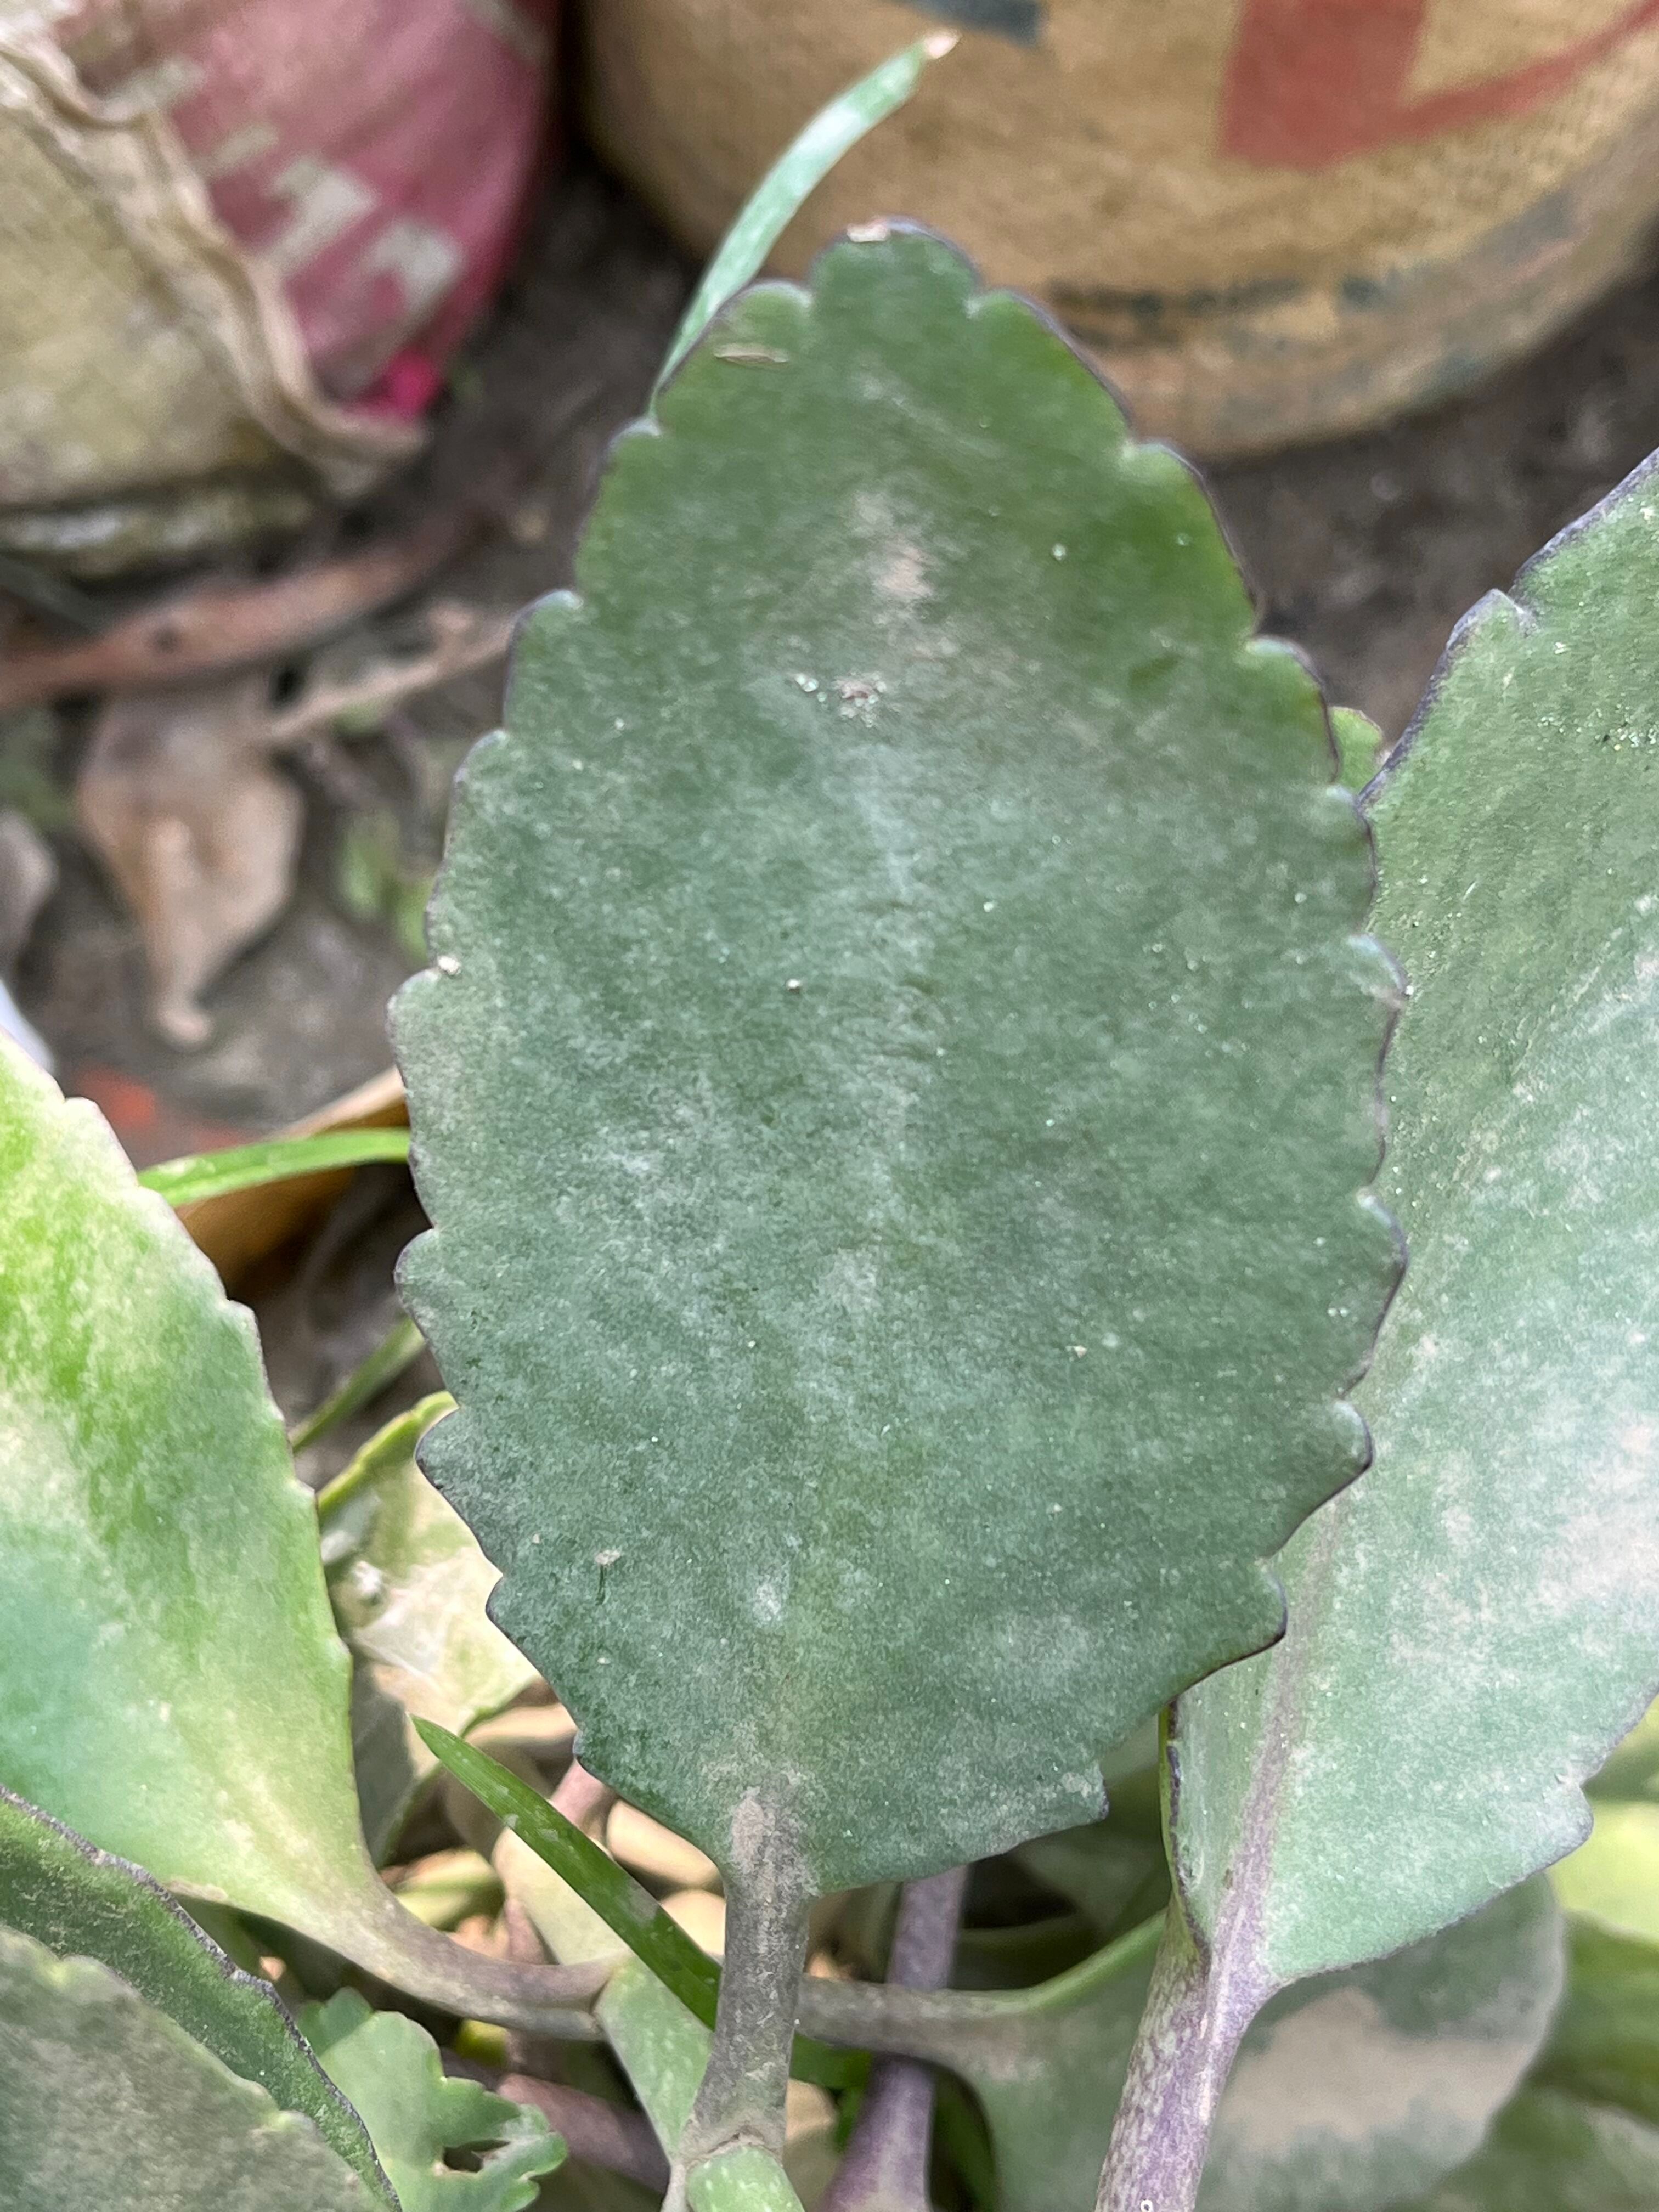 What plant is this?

pathorkuci
